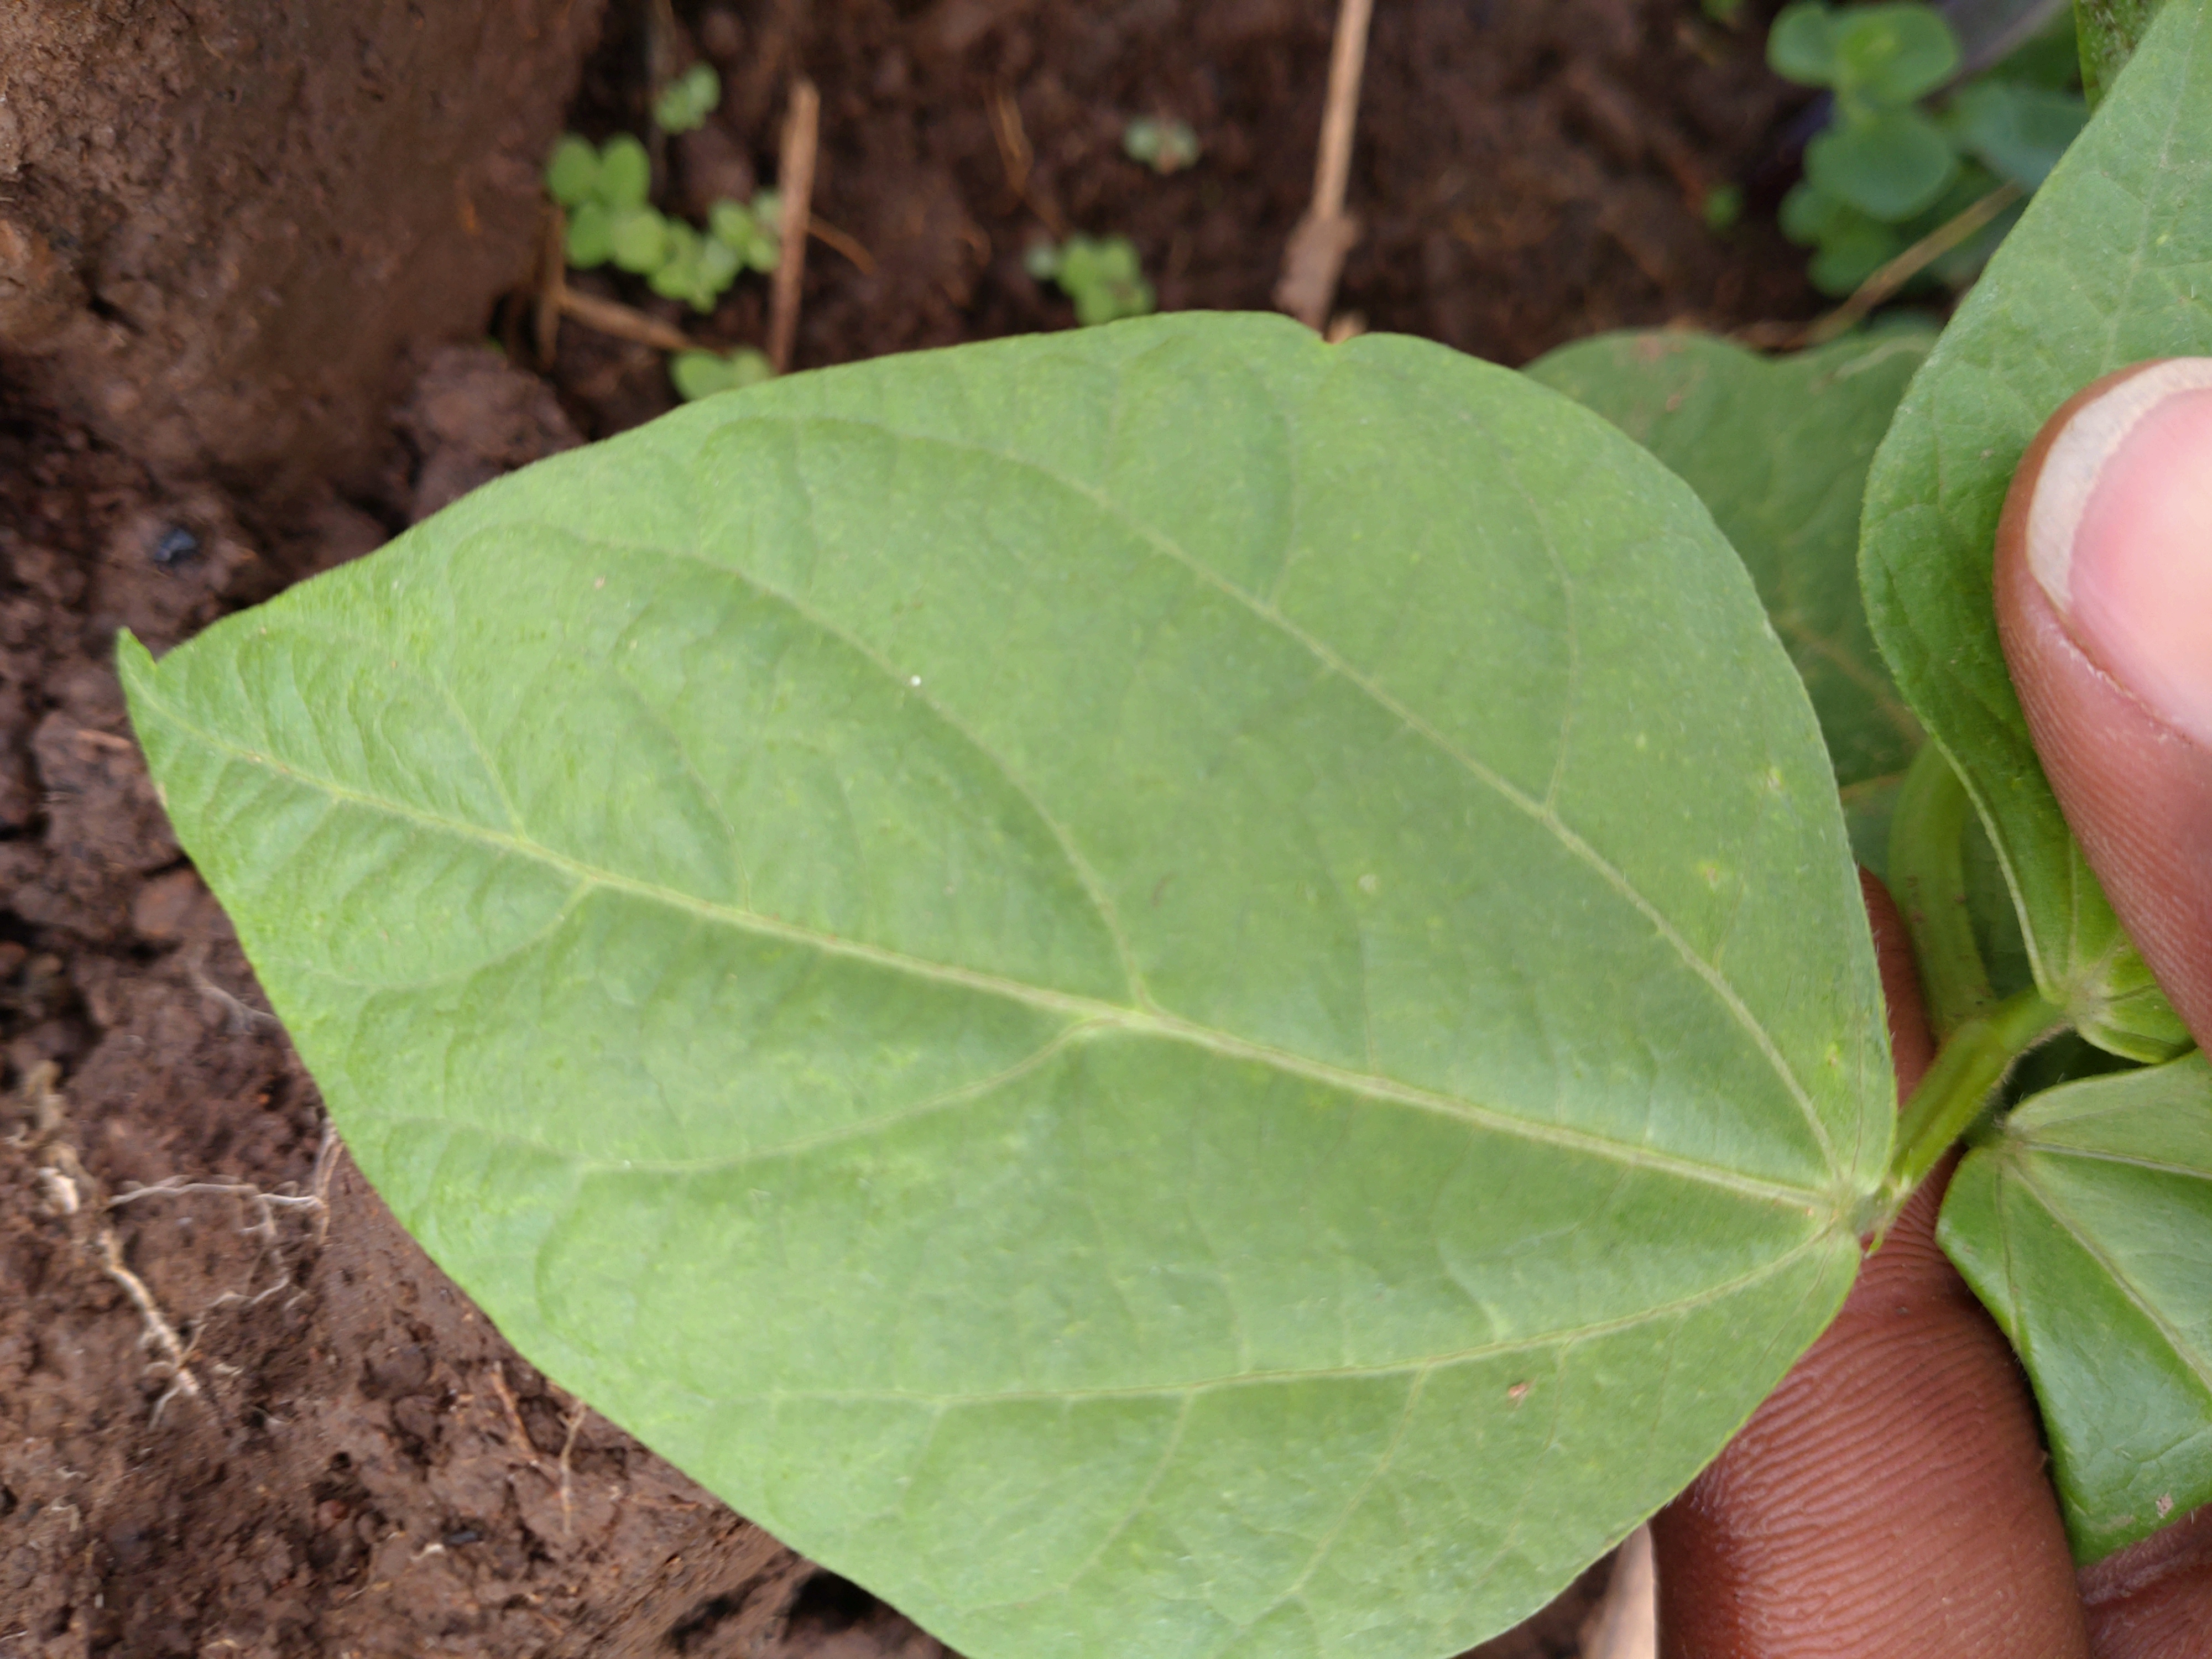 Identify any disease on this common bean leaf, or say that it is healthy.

healthy
